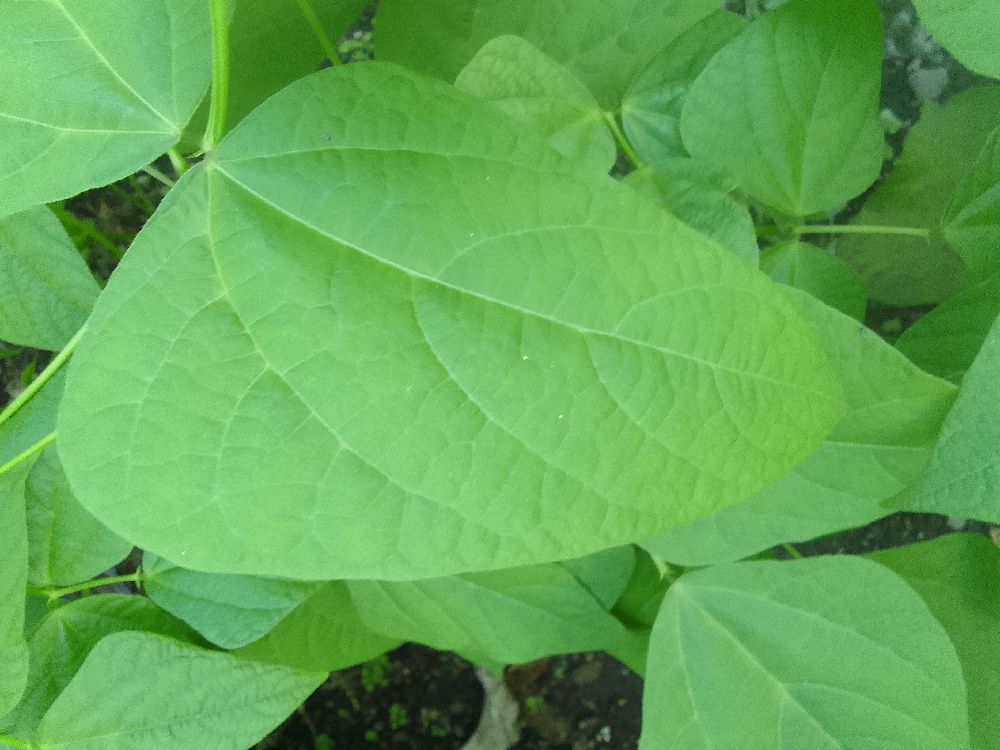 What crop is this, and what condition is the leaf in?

common bean, healthy
